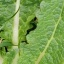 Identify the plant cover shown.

structured weed
